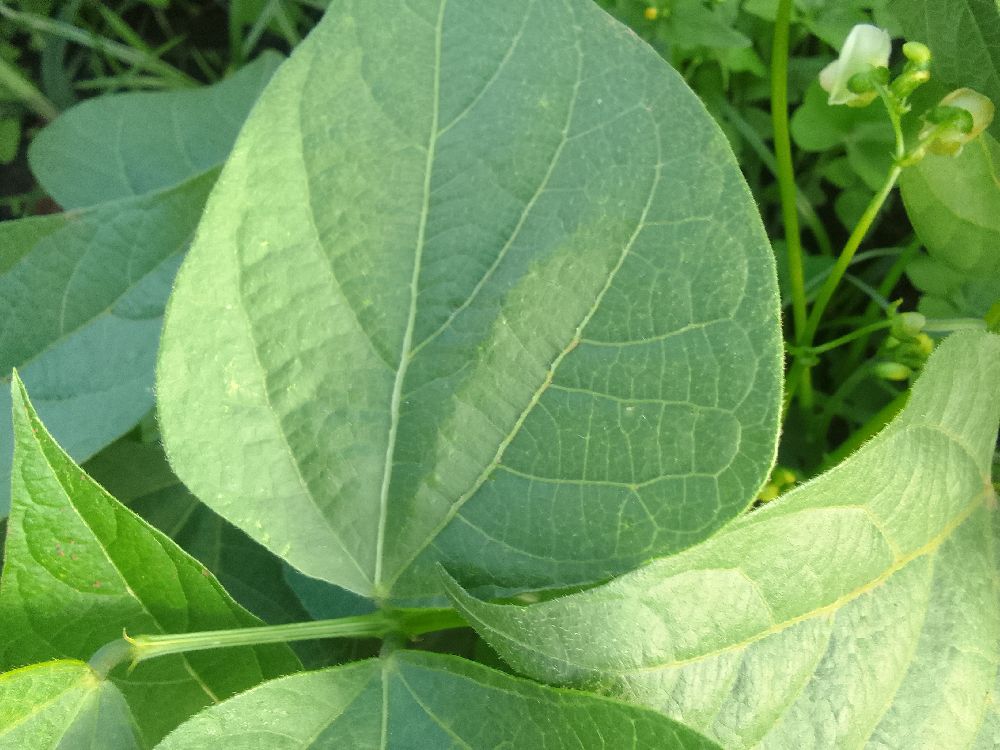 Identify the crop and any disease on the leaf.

common bean, healthy
